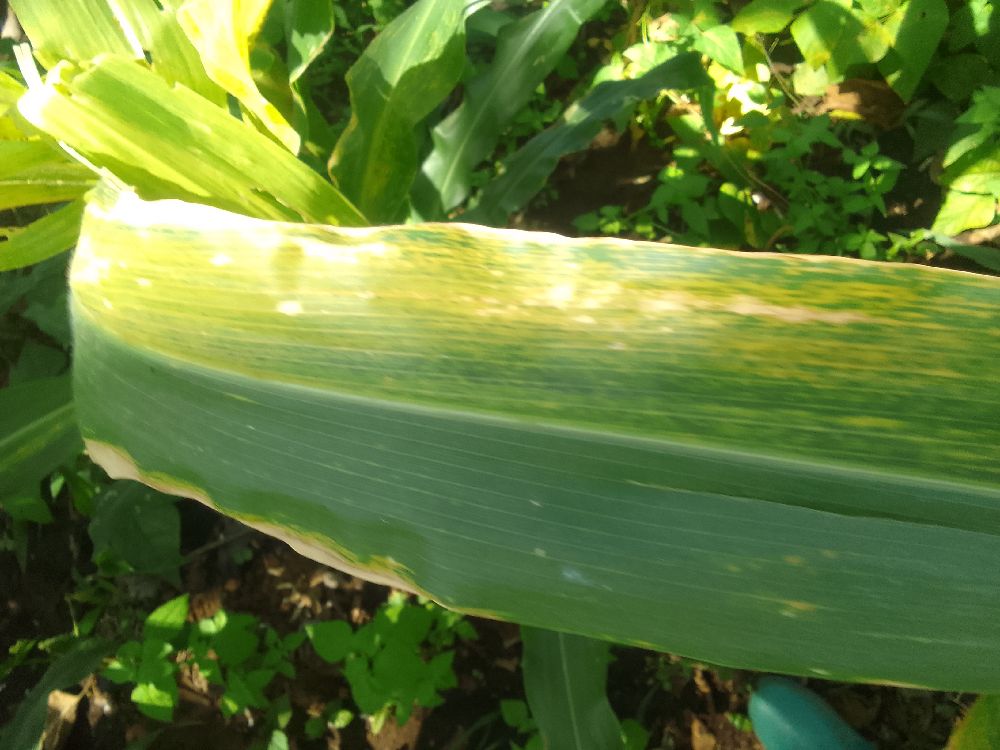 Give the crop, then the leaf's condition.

maize, maize lethal necrosis
